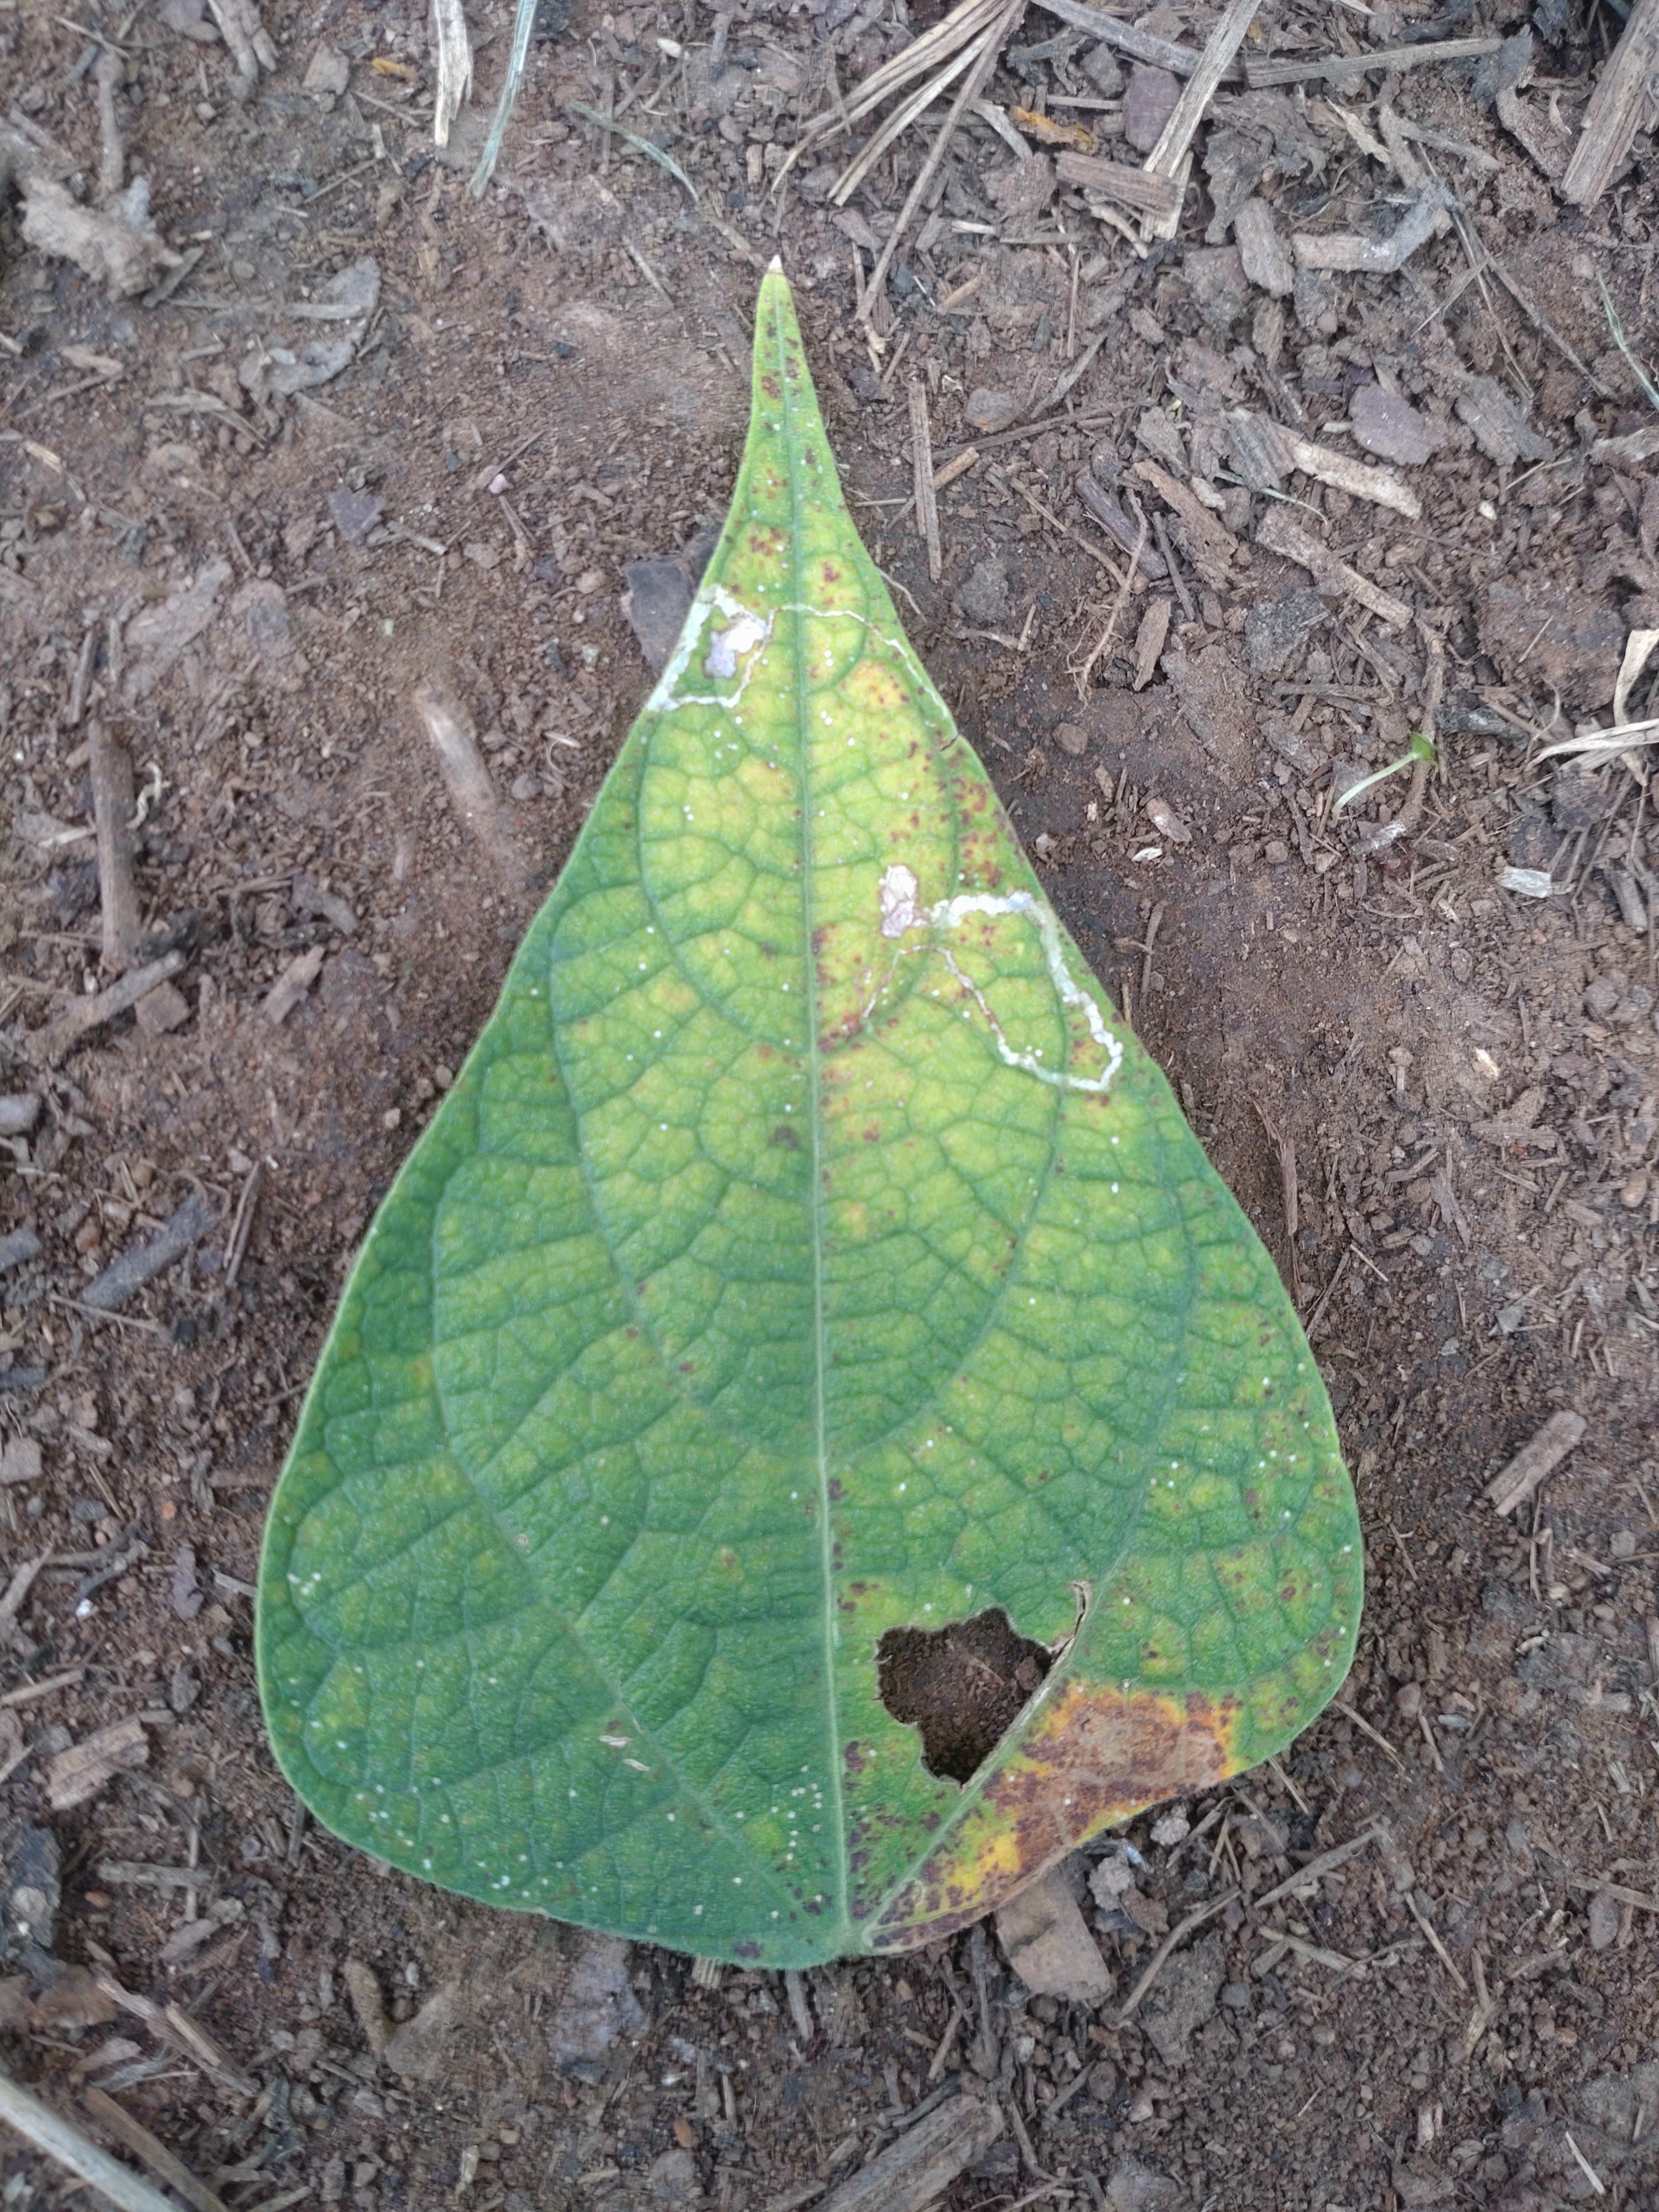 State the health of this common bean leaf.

rust
